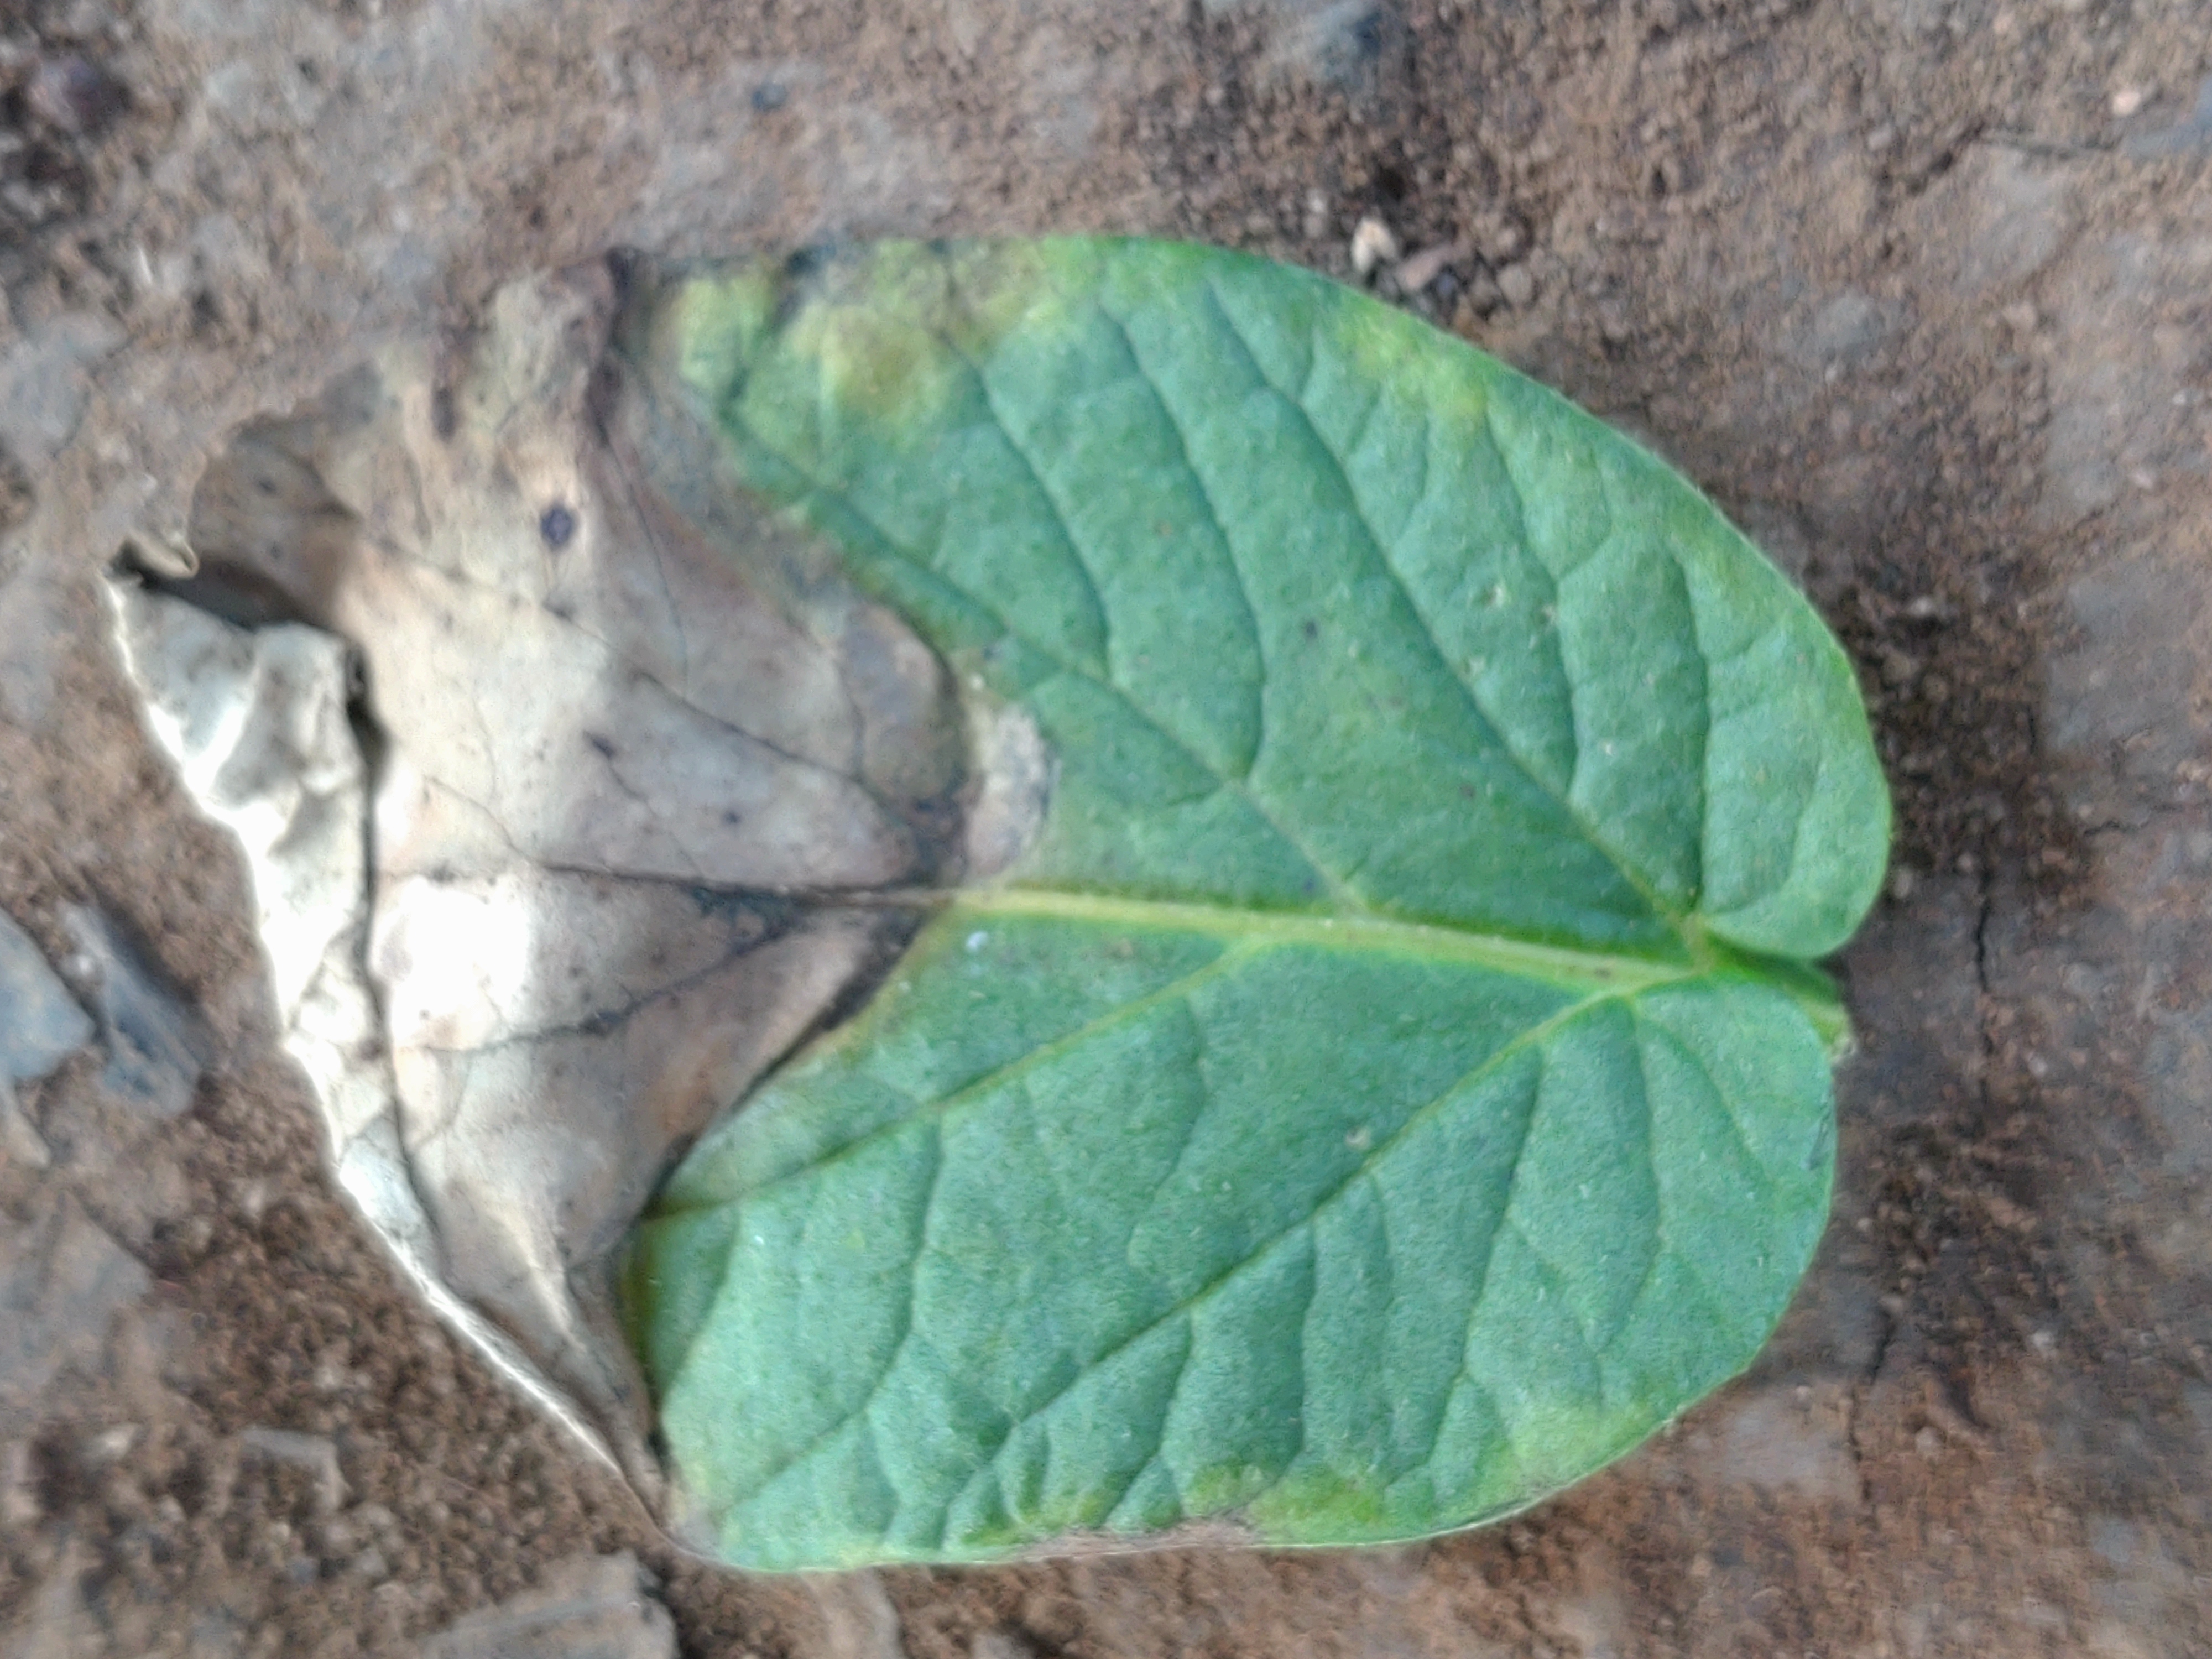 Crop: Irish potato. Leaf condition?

early blight
